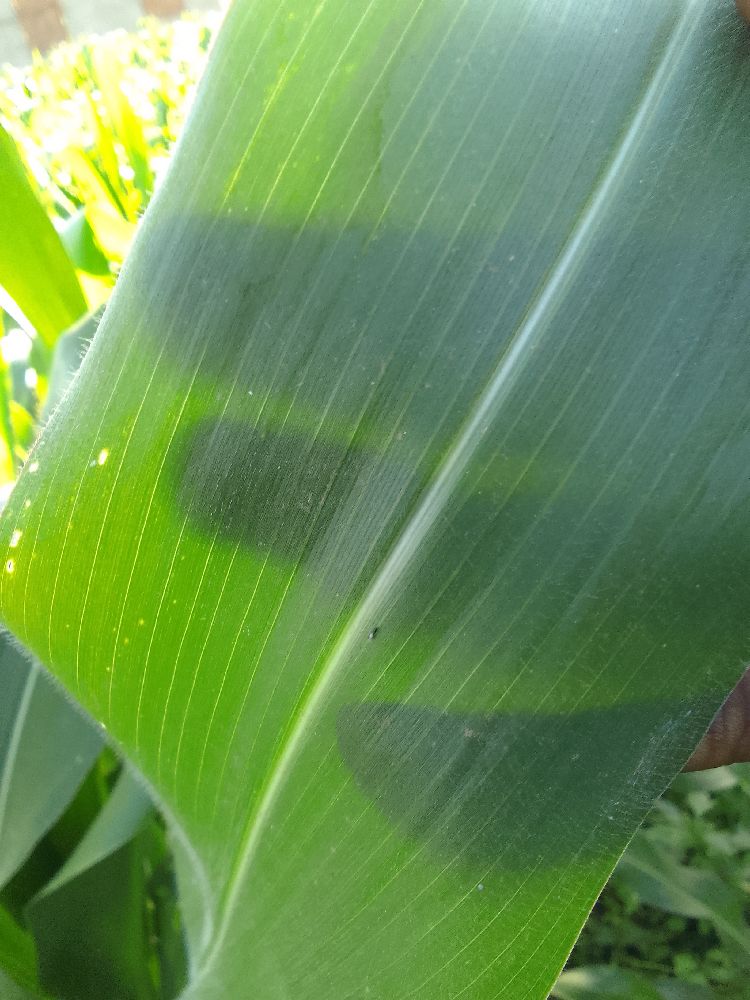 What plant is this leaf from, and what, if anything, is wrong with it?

maize, healthy
